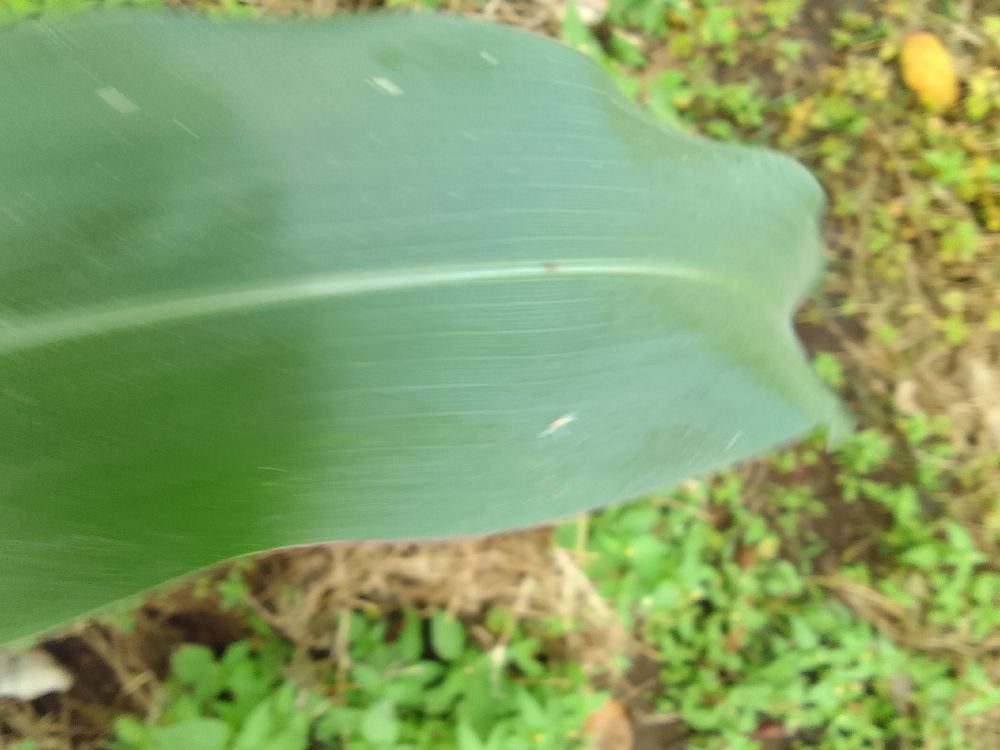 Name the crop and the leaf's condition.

maize, healthy
